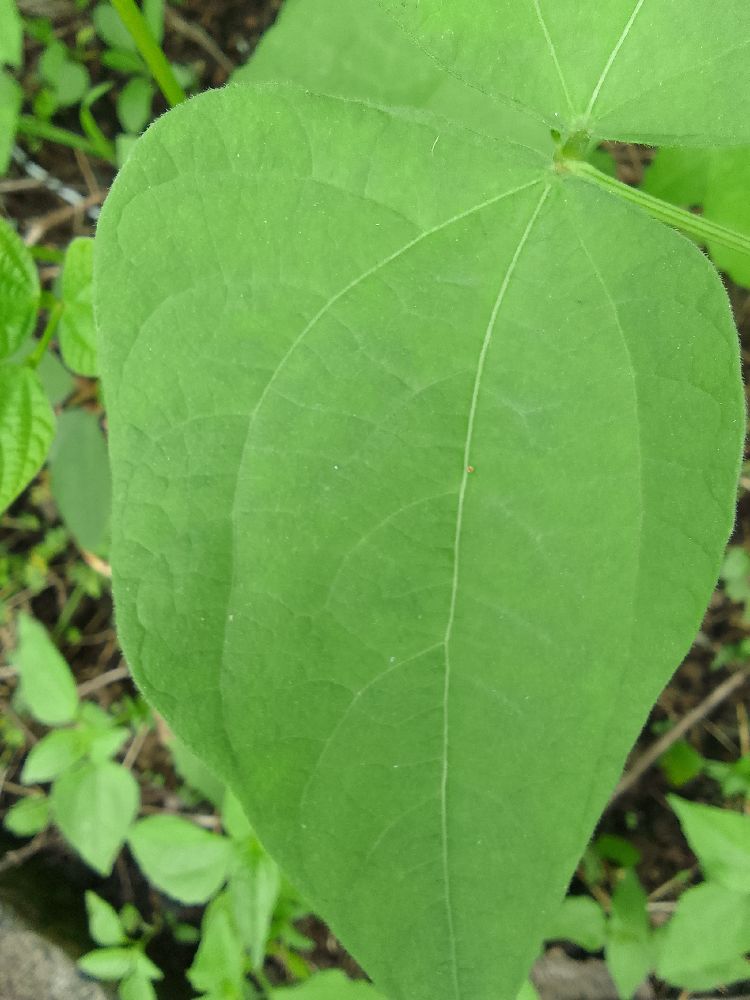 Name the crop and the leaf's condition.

common bean, healthy
